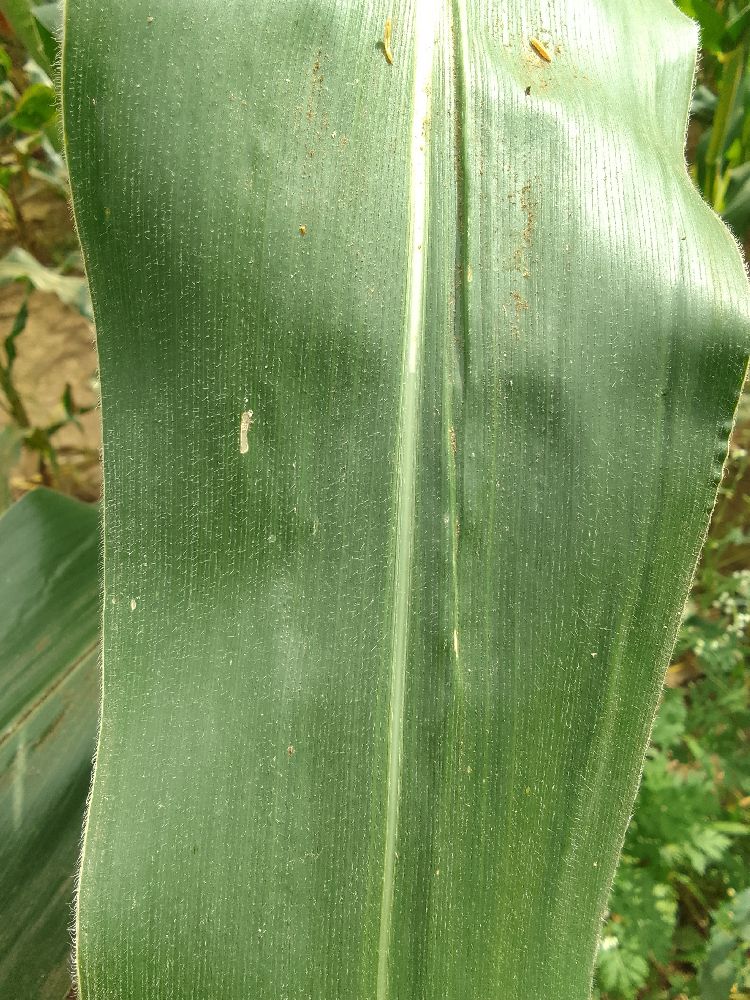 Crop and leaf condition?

maize, healthy
